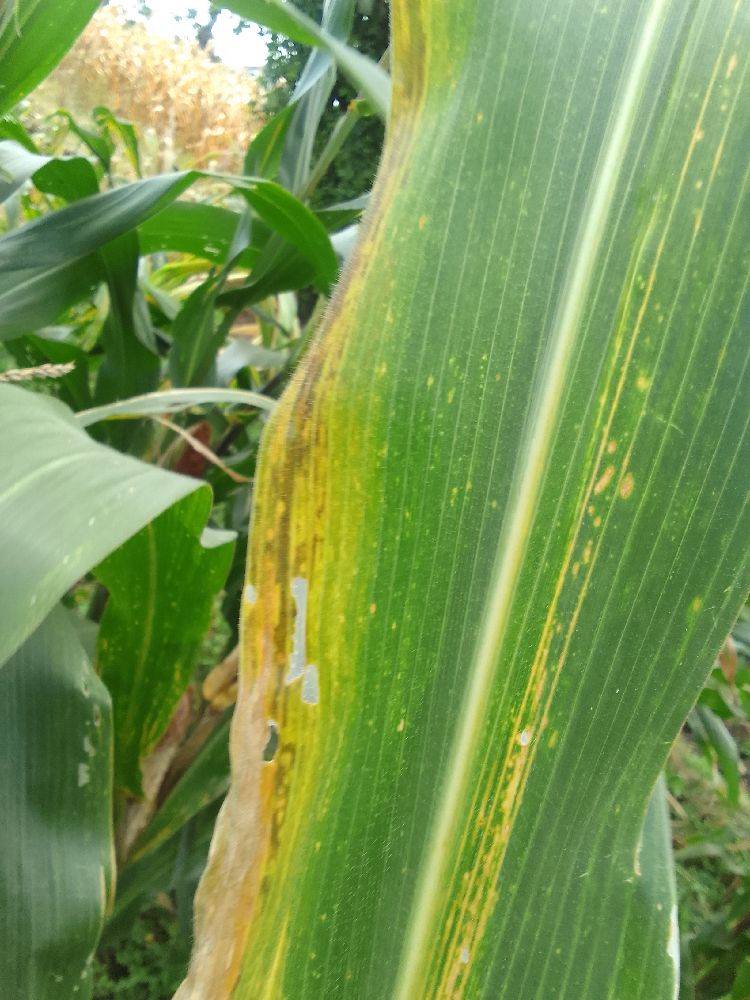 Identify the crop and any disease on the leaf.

maize, maize lethal necrosis
